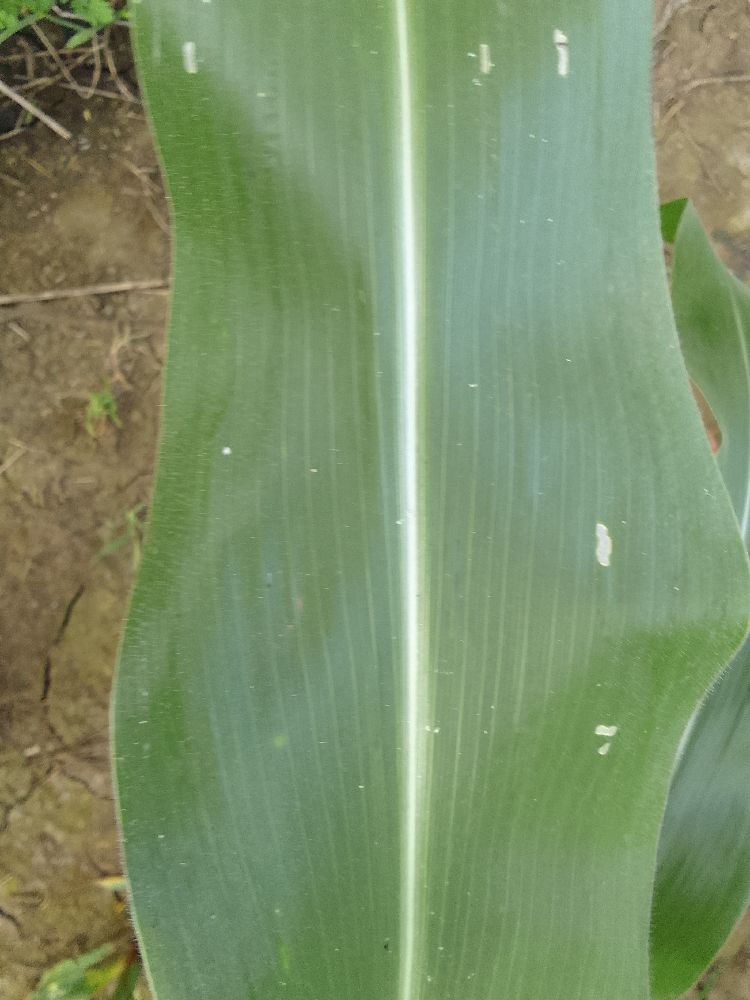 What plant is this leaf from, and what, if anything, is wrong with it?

maize, healthy
